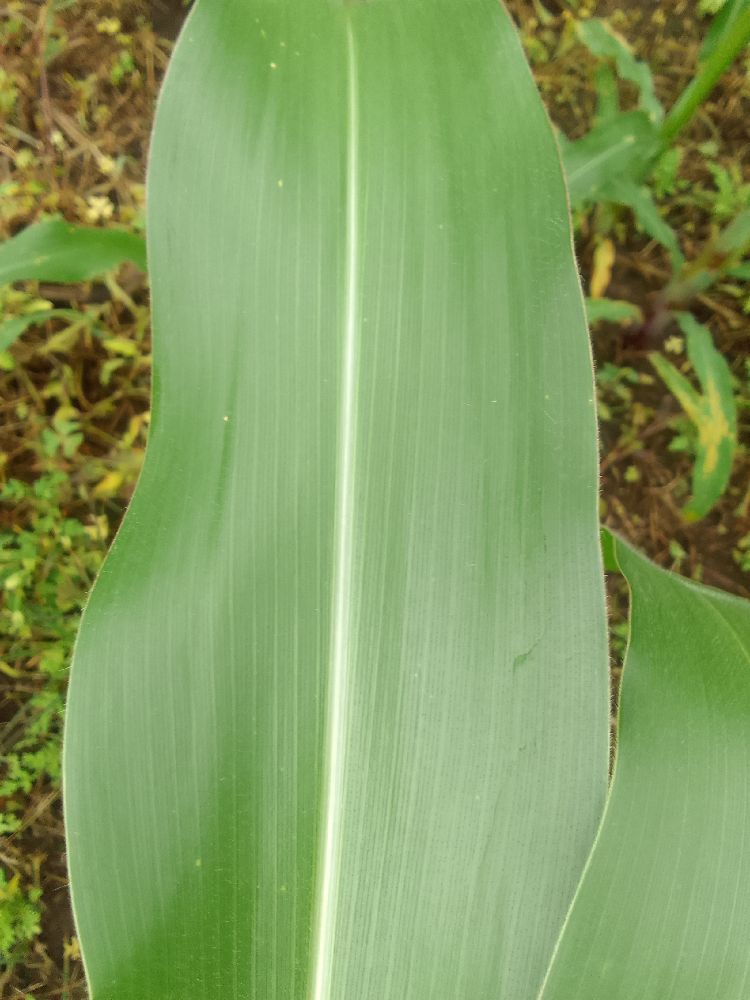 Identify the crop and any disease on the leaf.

maize, healthy
